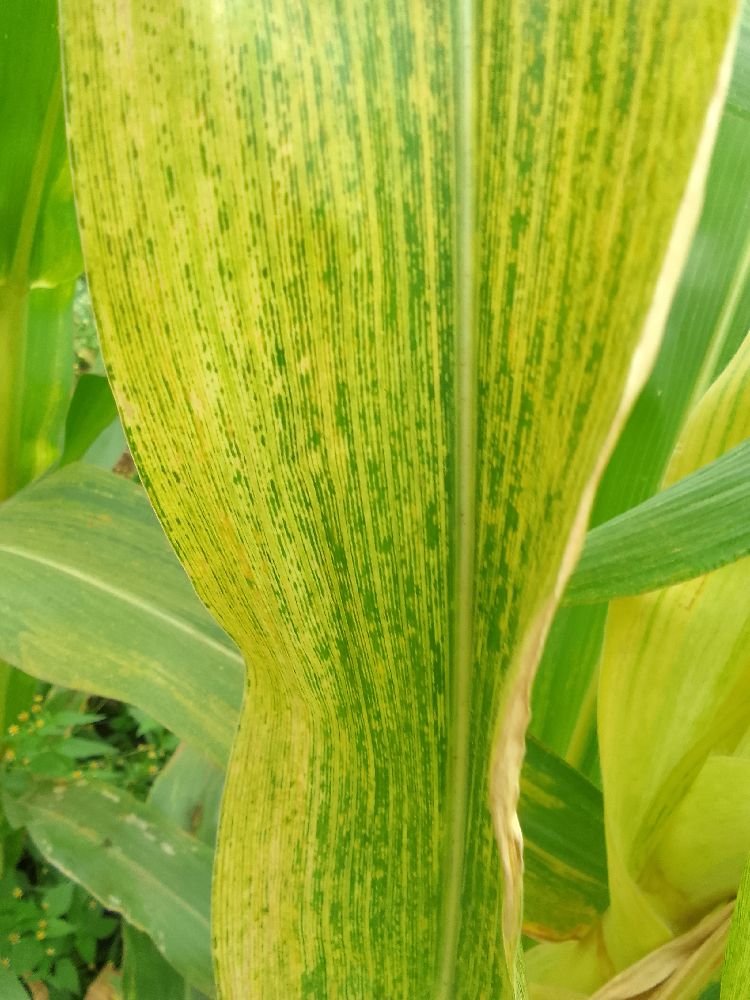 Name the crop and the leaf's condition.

maize, maize lethal necrosis
